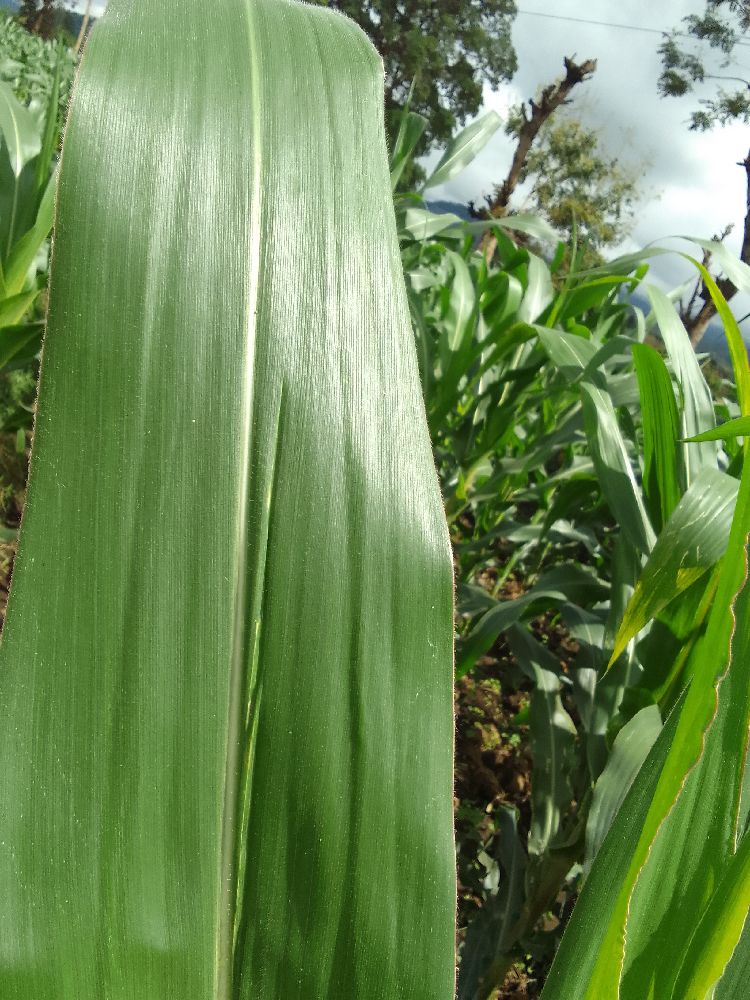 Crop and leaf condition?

maize, healthy
